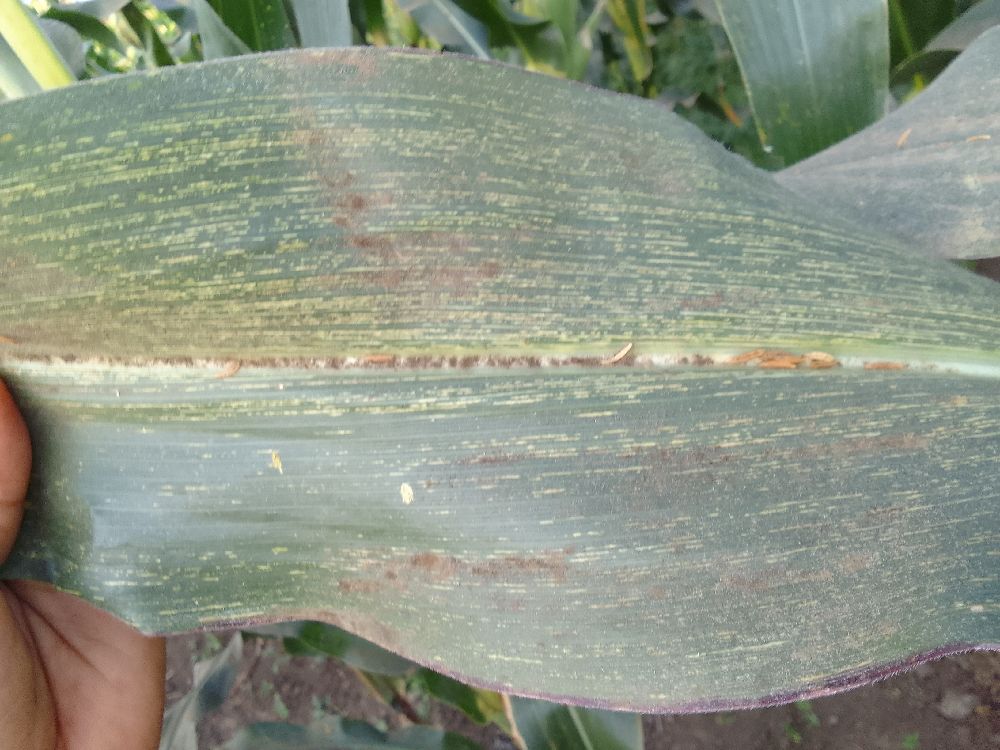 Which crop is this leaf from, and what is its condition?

maize, maize streak virus
